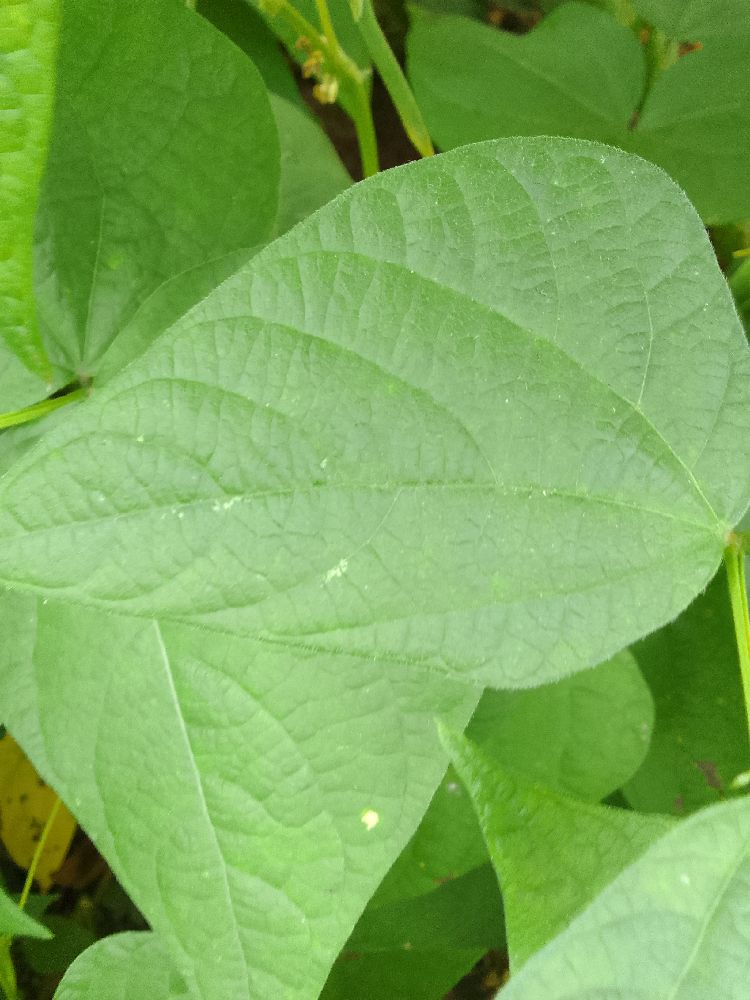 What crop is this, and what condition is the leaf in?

common bean, healthy
